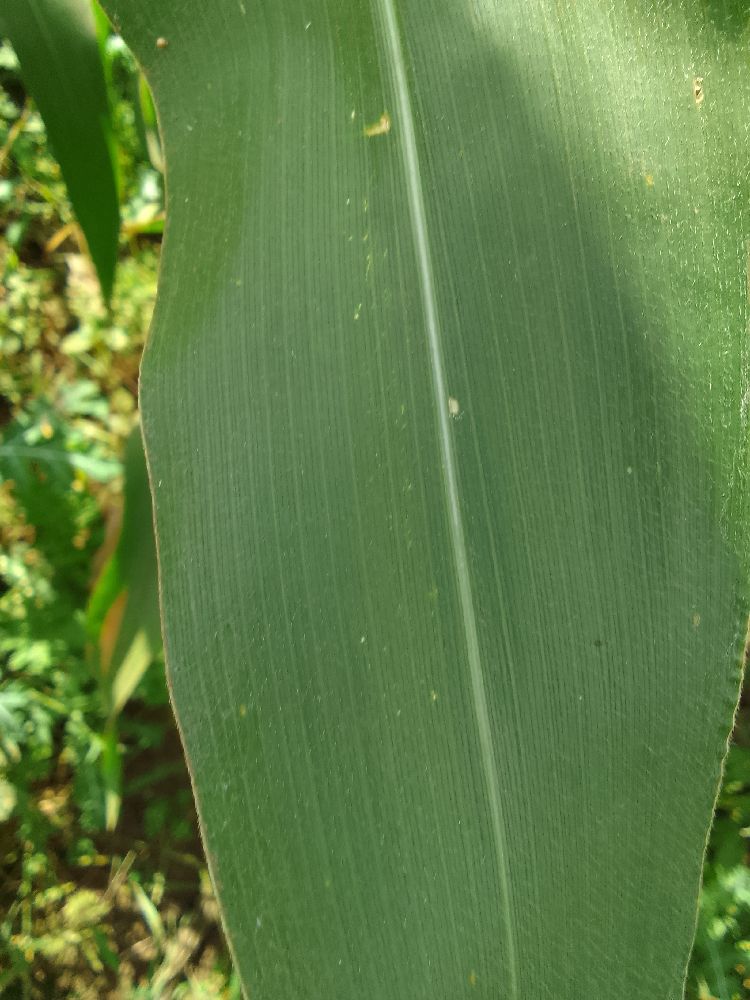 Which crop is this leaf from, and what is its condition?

maize, healthy
